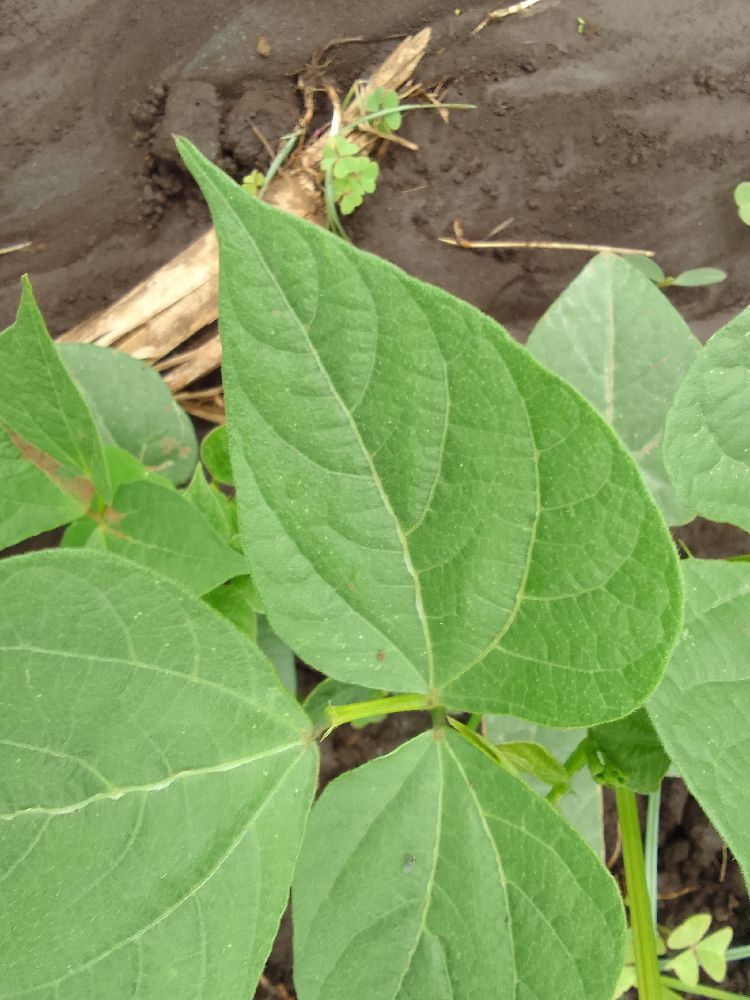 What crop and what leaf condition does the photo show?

common bean, healthy
